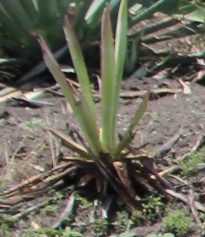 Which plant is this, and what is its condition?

agave, sick
